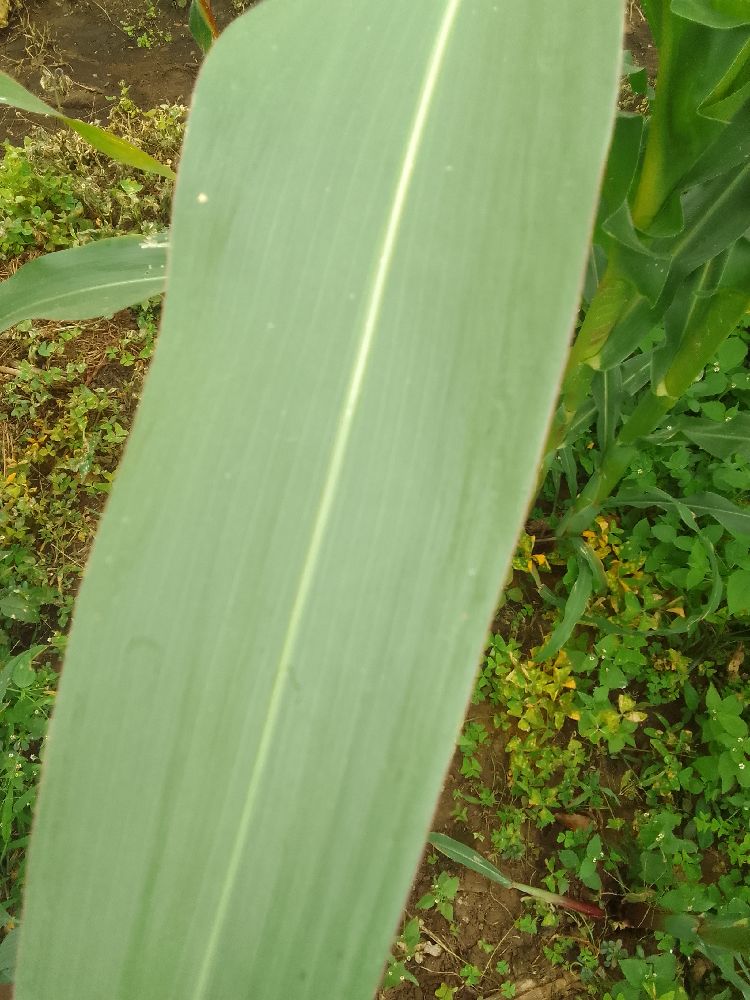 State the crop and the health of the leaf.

maize, healthy
